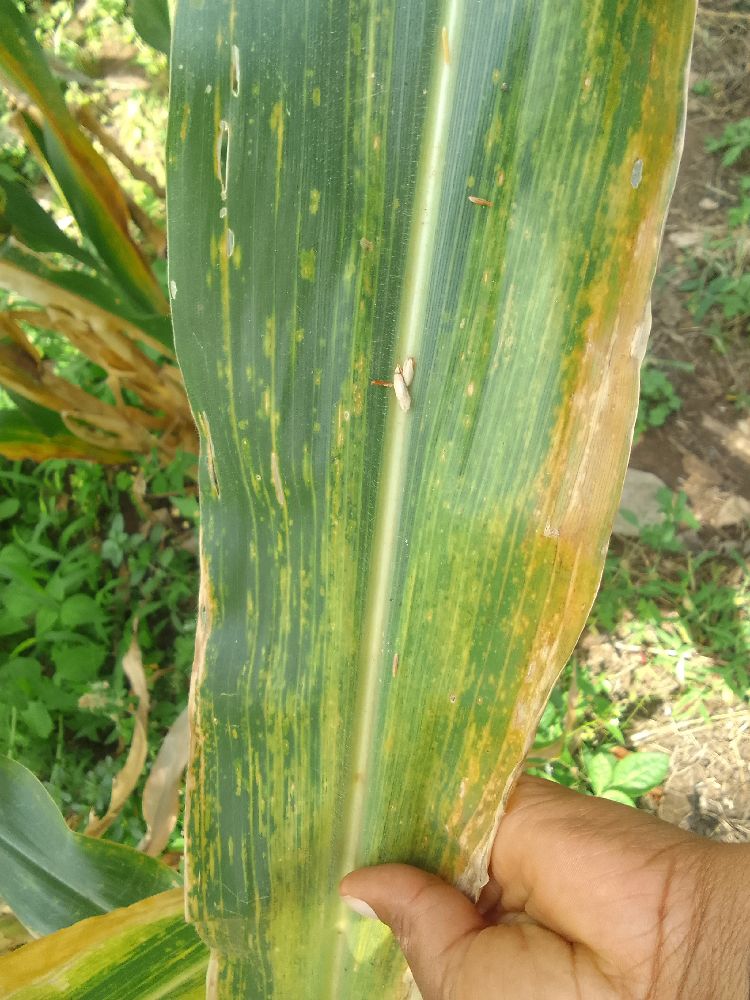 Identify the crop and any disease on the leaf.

maize, maize lethal necrosis
